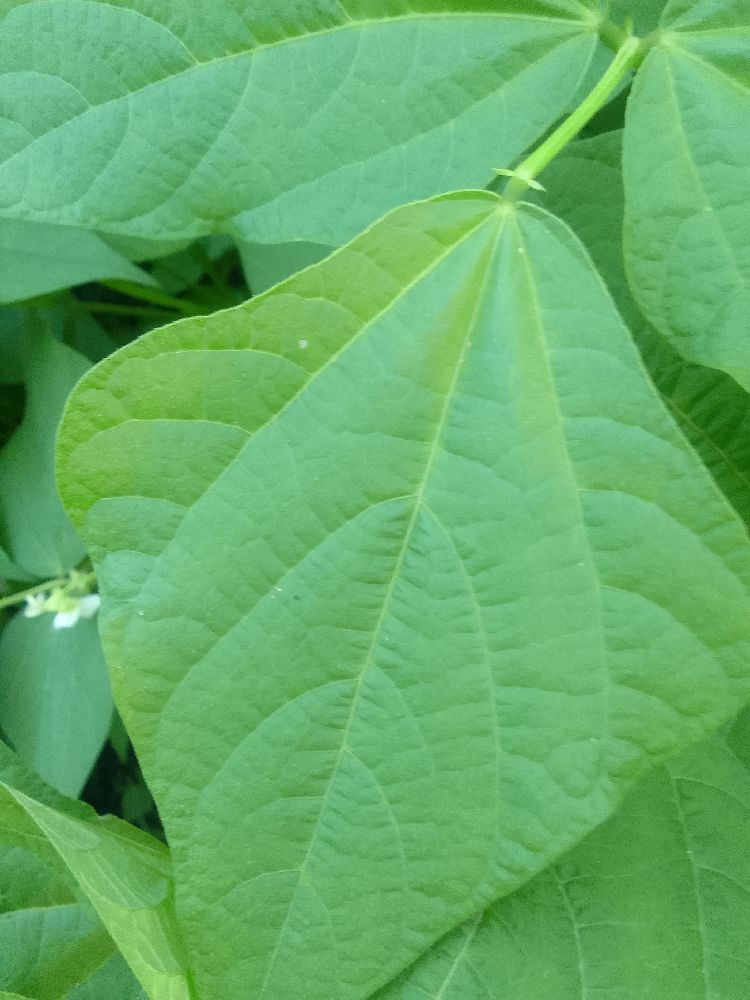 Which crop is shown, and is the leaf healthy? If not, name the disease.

common bean, healthy
